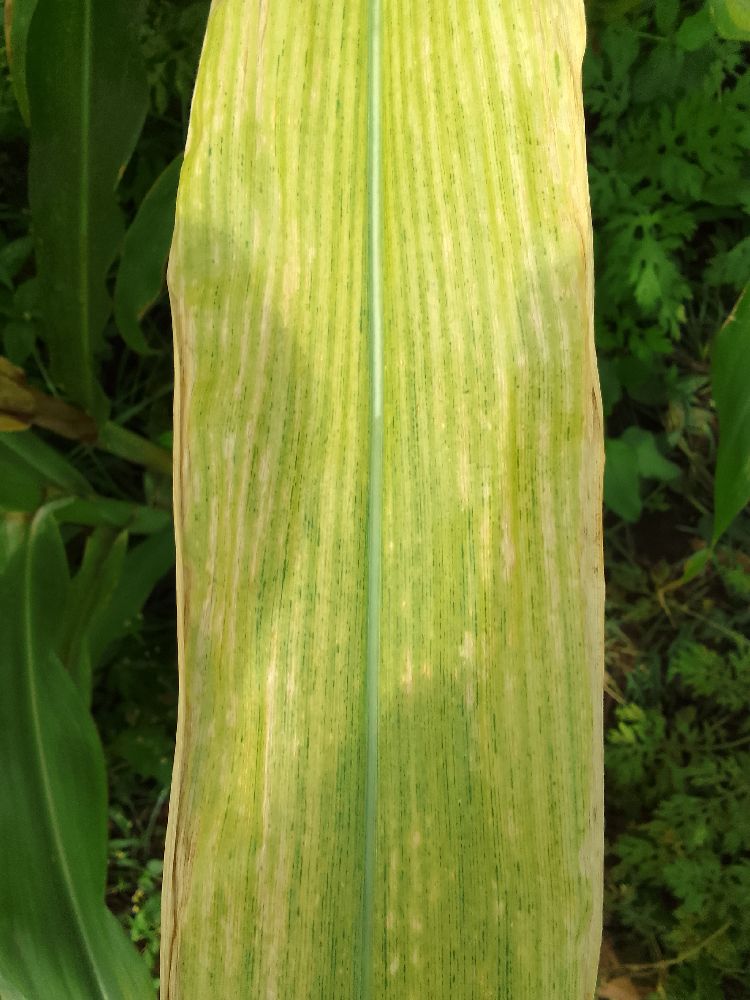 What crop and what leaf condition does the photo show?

maize, maize lethal necrosis
